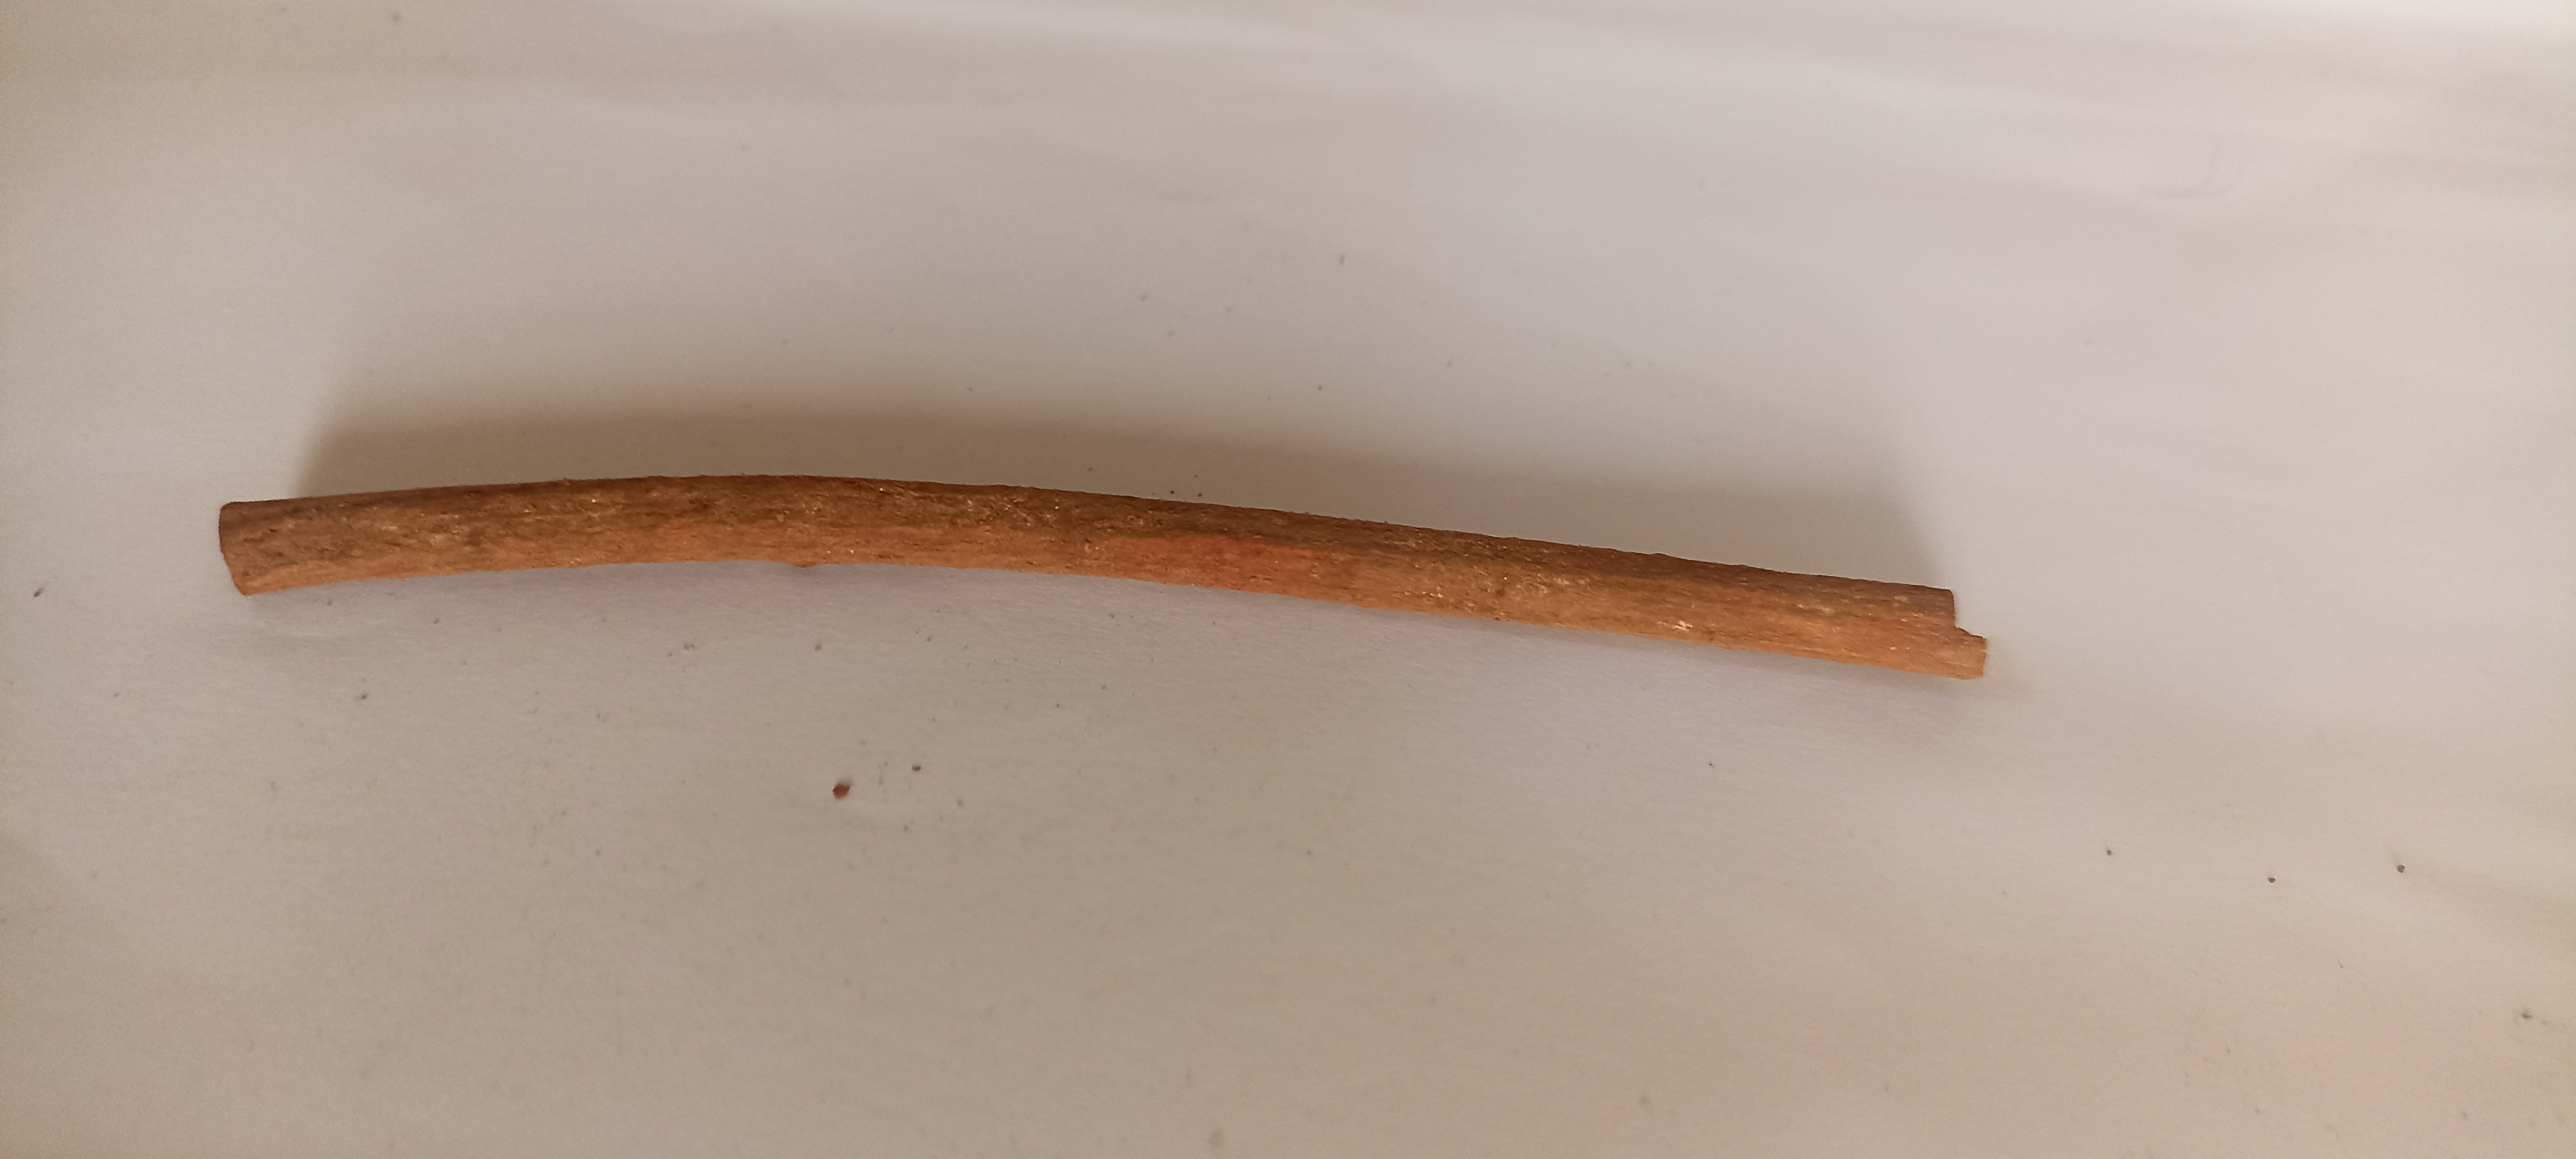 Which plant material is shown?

manjistha
